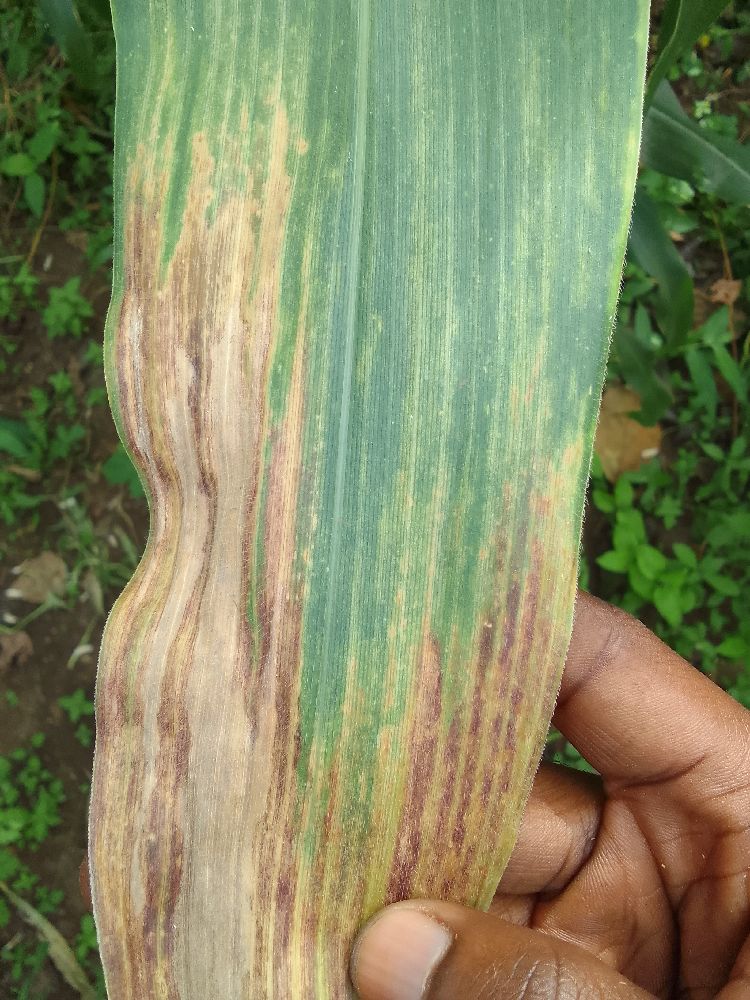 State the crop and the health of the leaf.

maize, maize lethal necrosis
